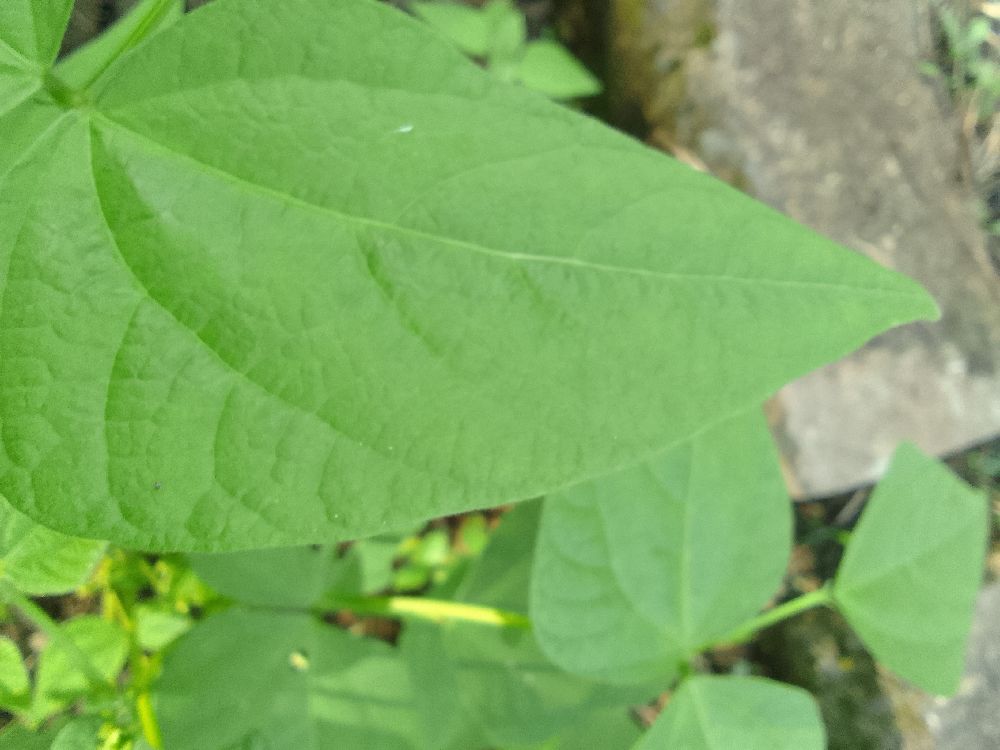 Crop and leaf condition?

common bean, healthy
